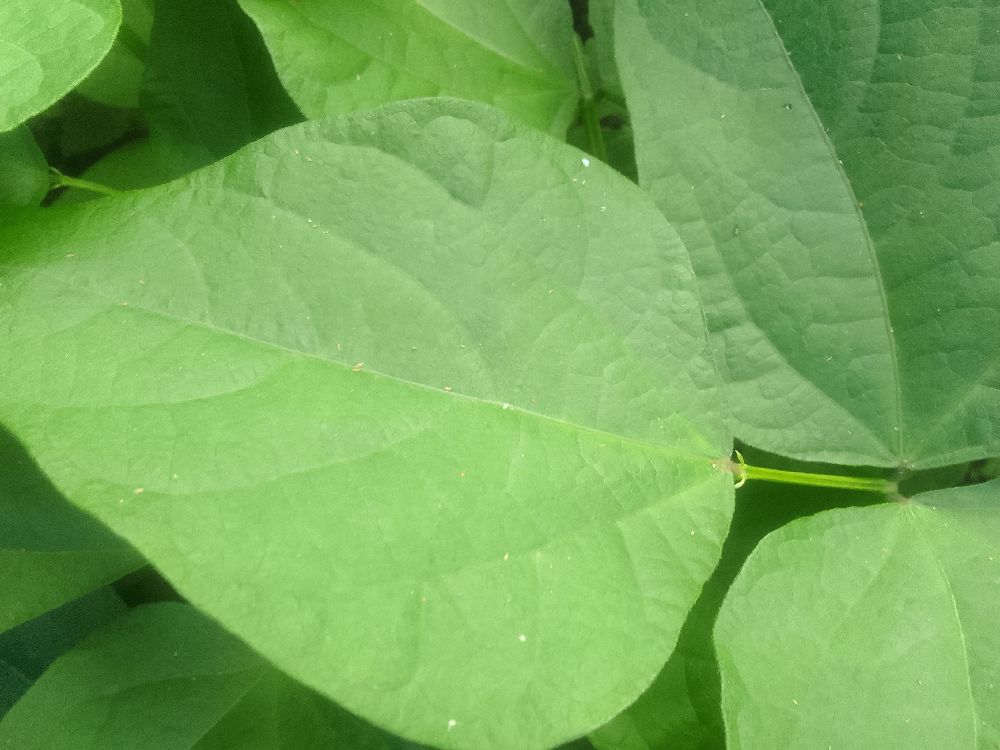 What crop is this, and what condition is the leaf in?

common bean, healthy
